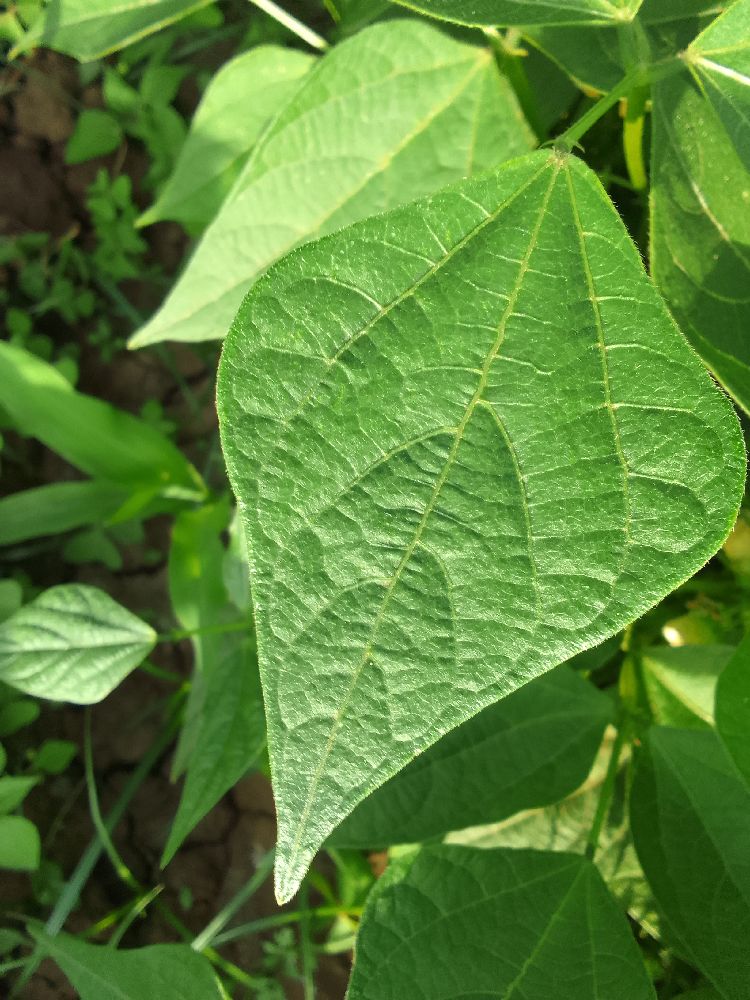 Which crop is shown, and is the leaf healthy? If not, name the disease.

common bean, healthy
